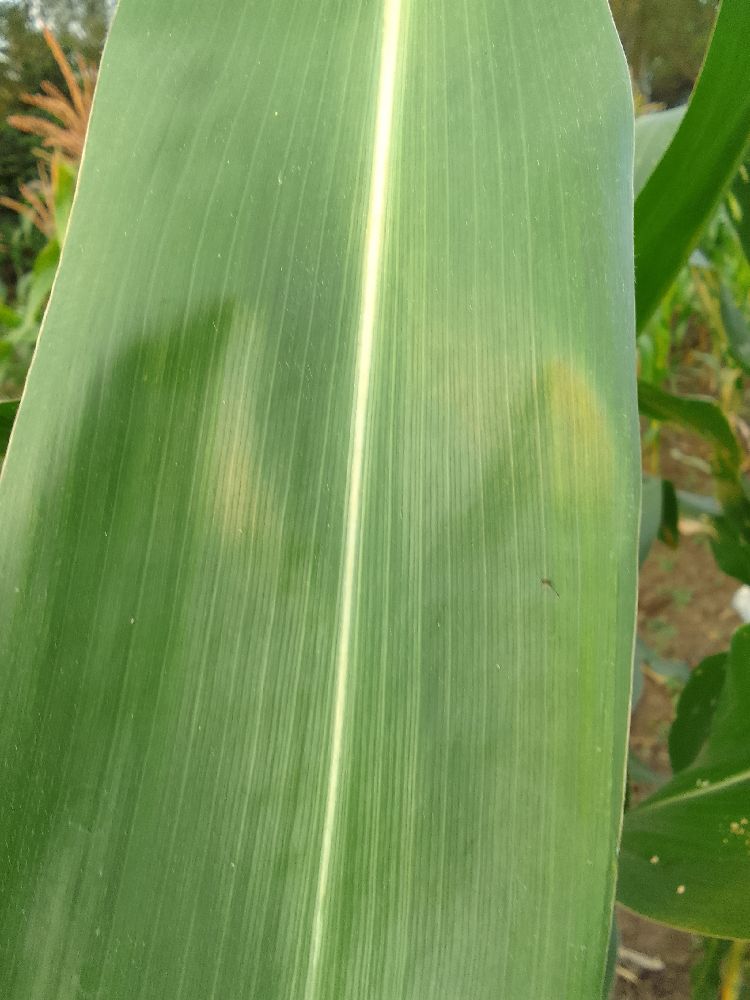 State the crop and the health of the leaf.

maize, healthy
